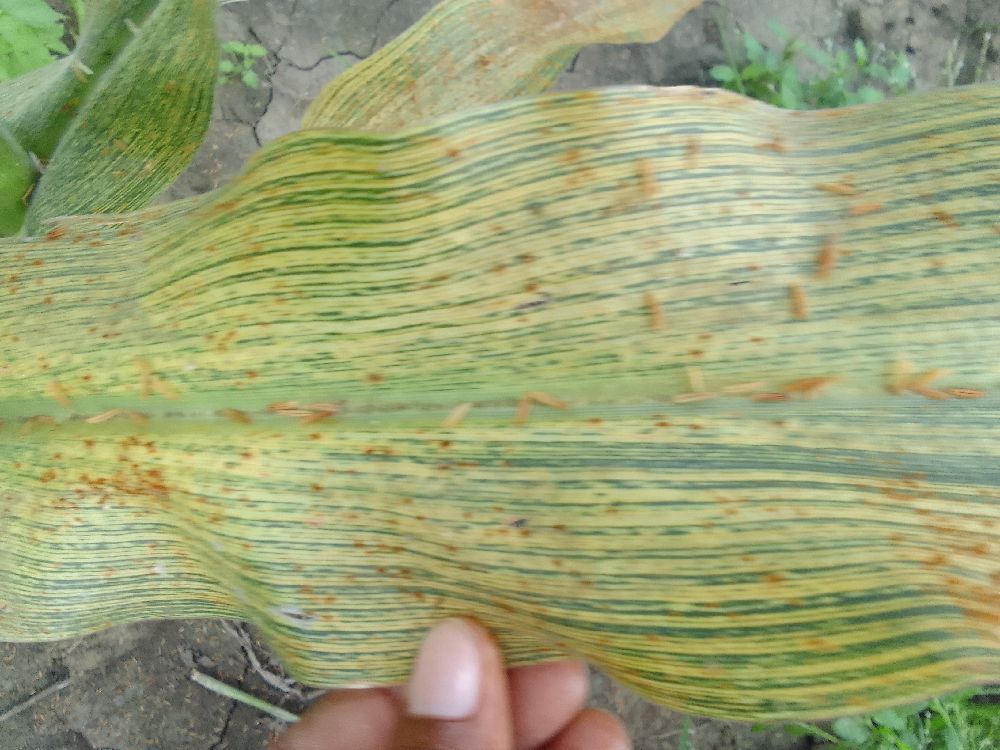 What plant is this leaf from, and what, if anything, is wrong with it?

maize, maize streak virus
